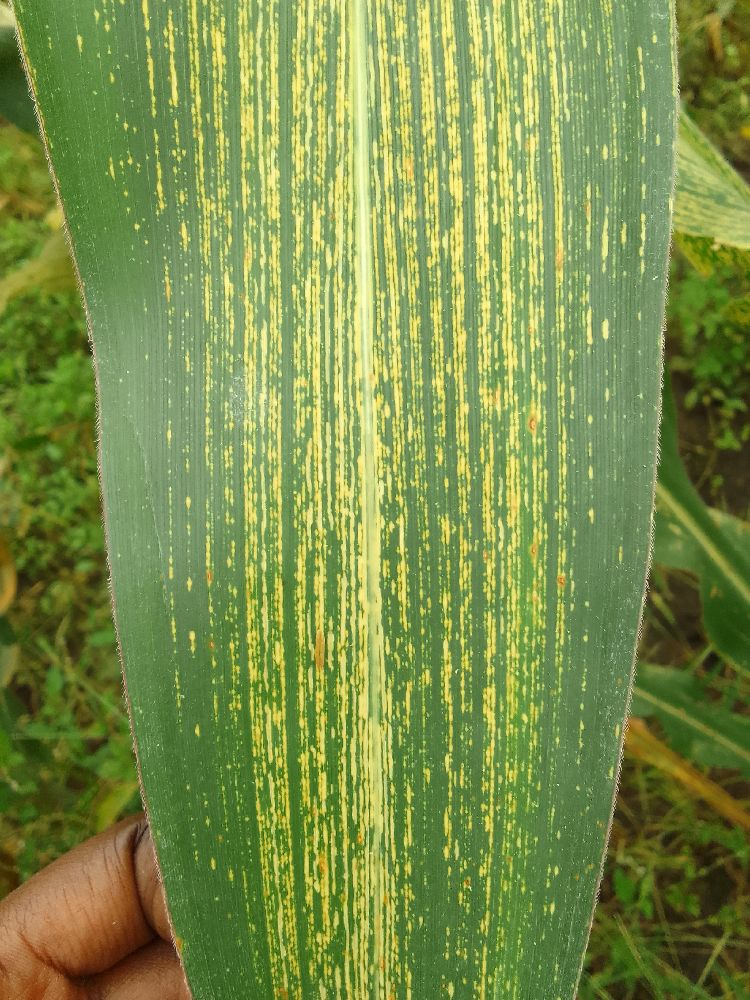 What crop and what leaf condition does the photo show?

maize, maize streak virus
